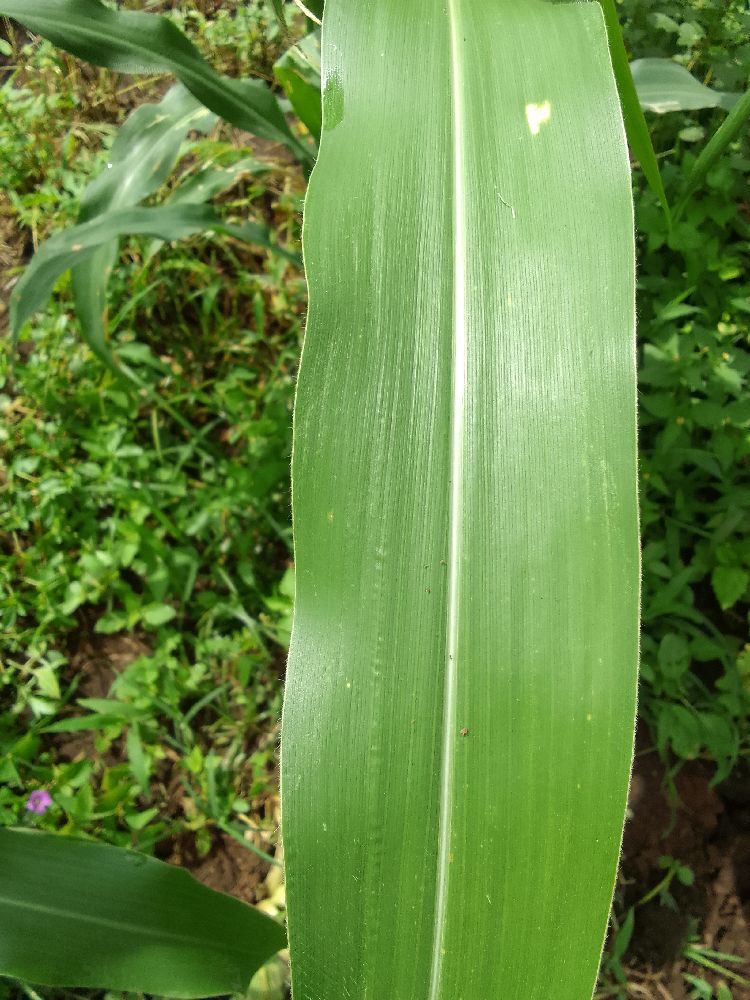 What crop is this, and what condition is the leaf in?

maize, healthy
